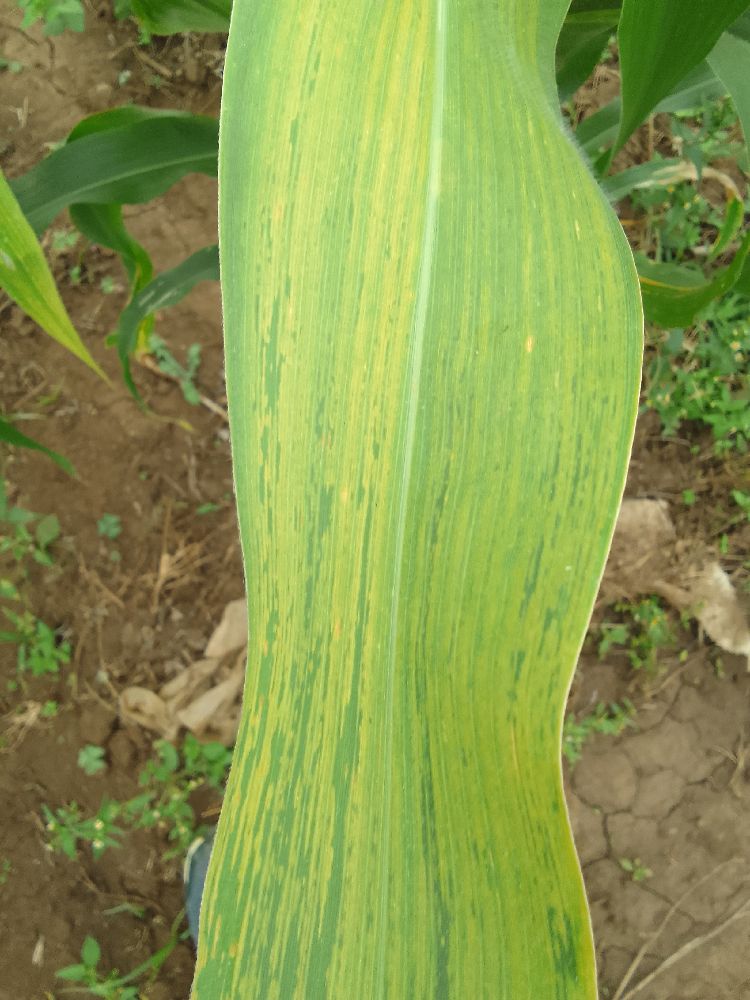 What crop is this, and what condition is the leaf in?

maize, maize lethal necrosis
